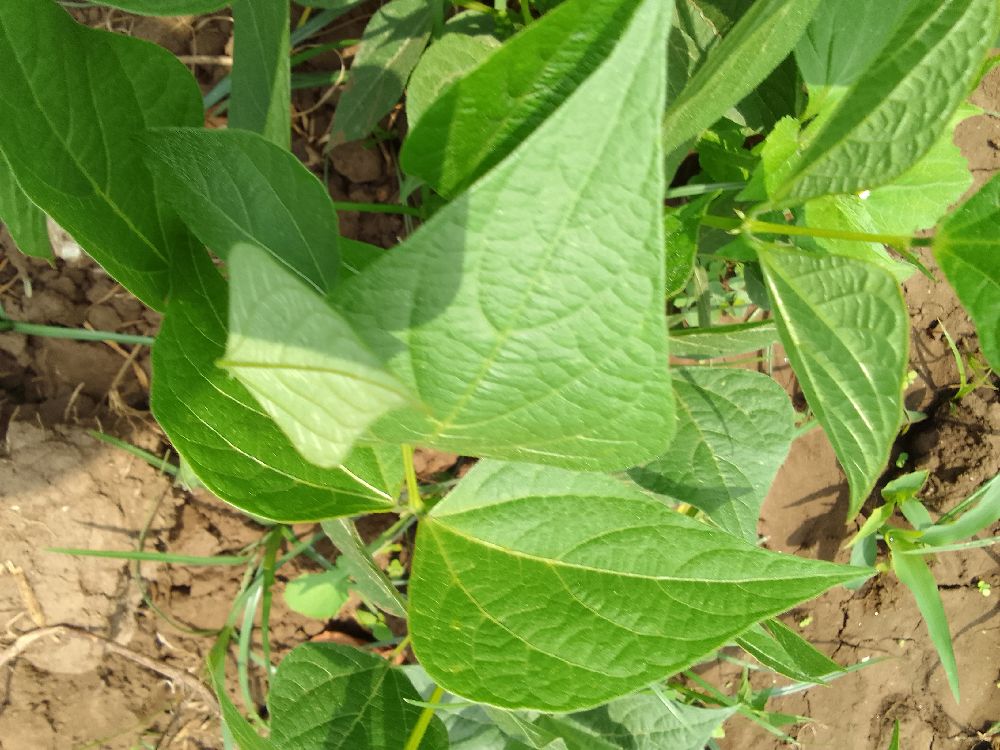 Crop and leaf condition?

common bean, healthy
